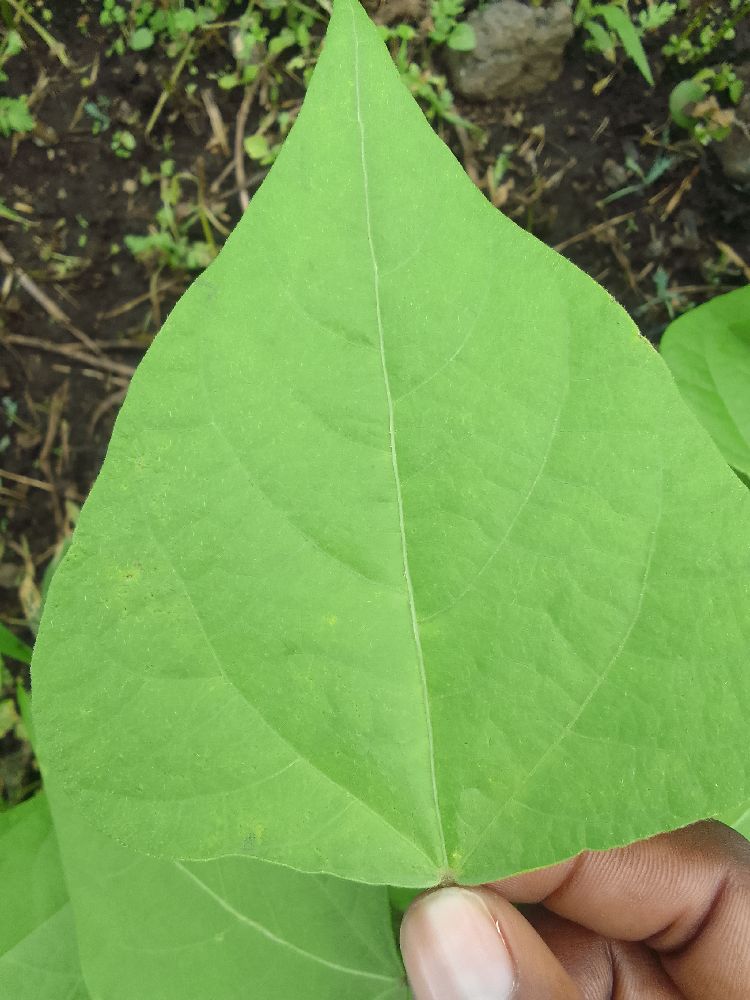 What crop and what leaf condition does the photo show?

common bean, healthy
